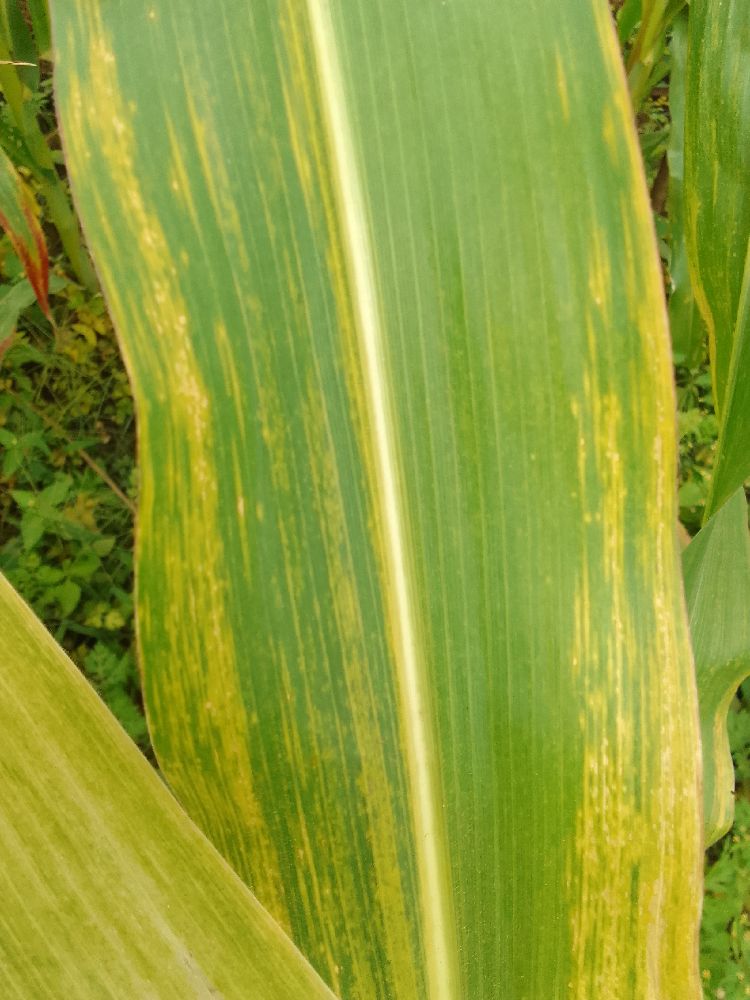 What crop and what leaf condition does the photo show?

maize, maize lethal necrosis
